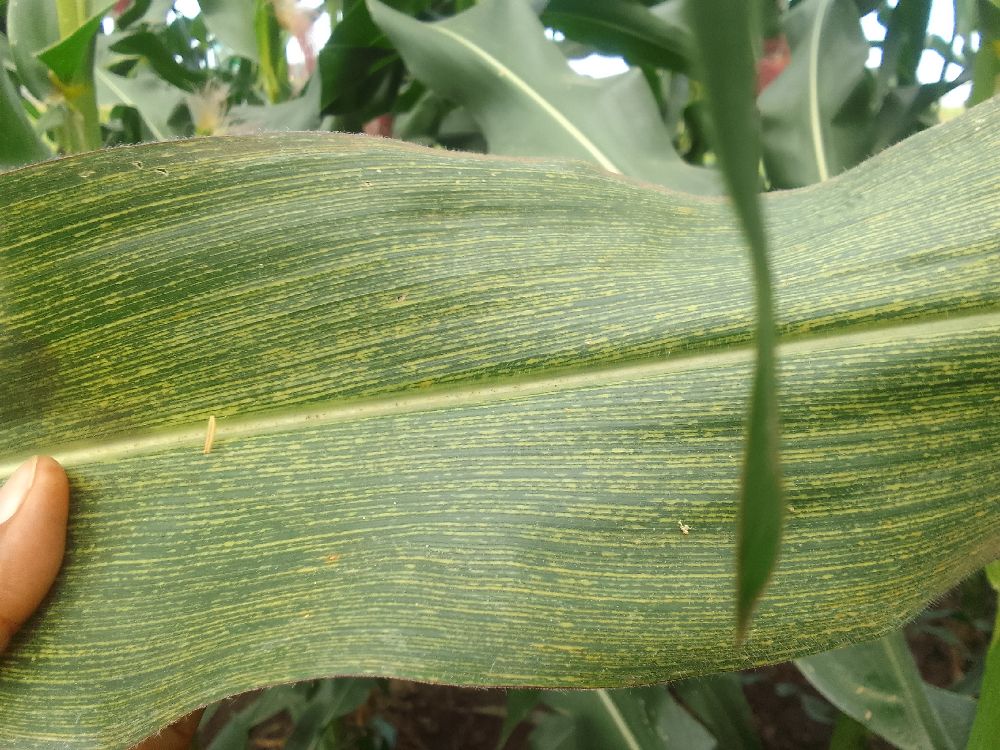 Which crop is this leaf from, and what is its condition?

maize, maize streak virus
